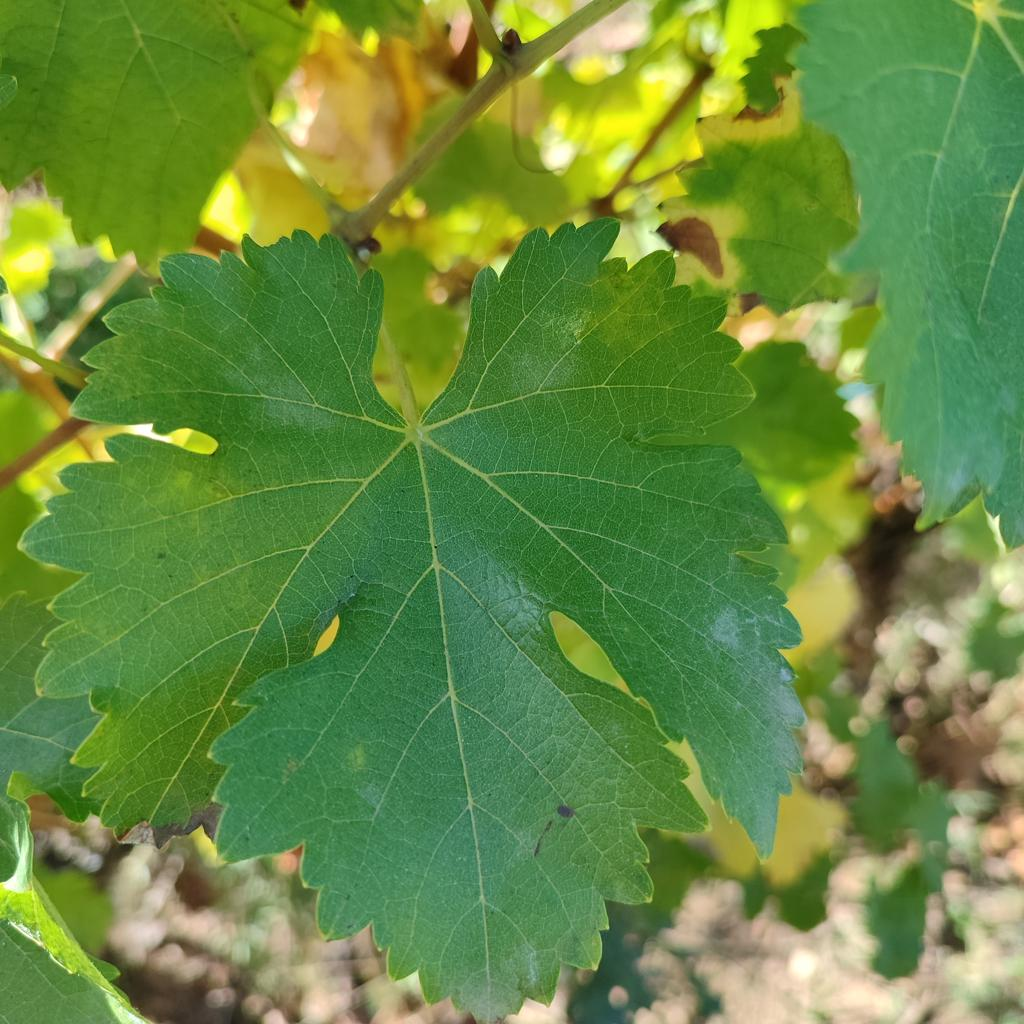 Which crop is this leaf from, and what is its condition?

grapevine, powdery mildew
